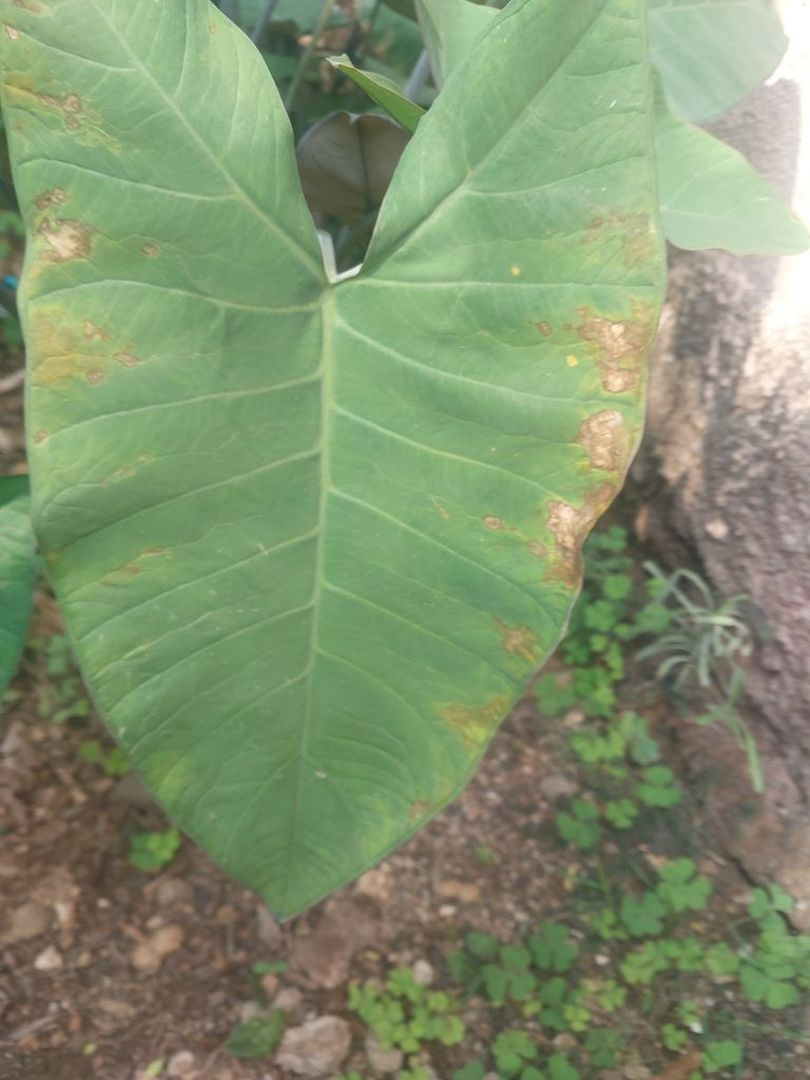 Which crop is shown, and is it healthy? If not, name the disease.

taro, leaf blight
